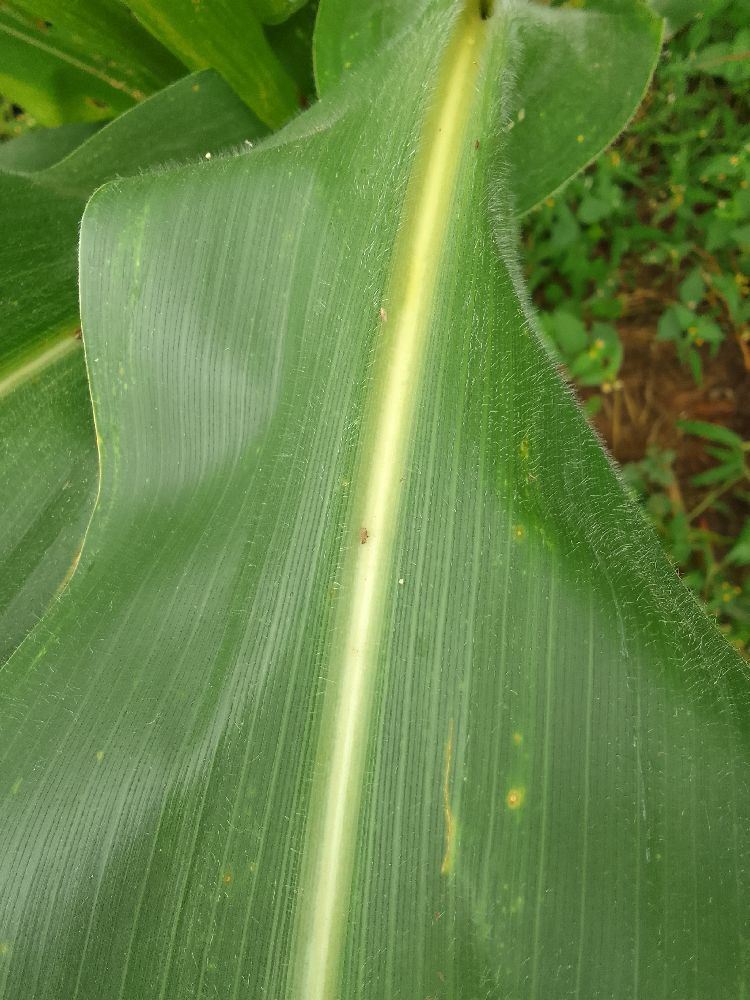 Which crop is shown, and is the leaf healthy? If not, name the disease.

maize, healthy
